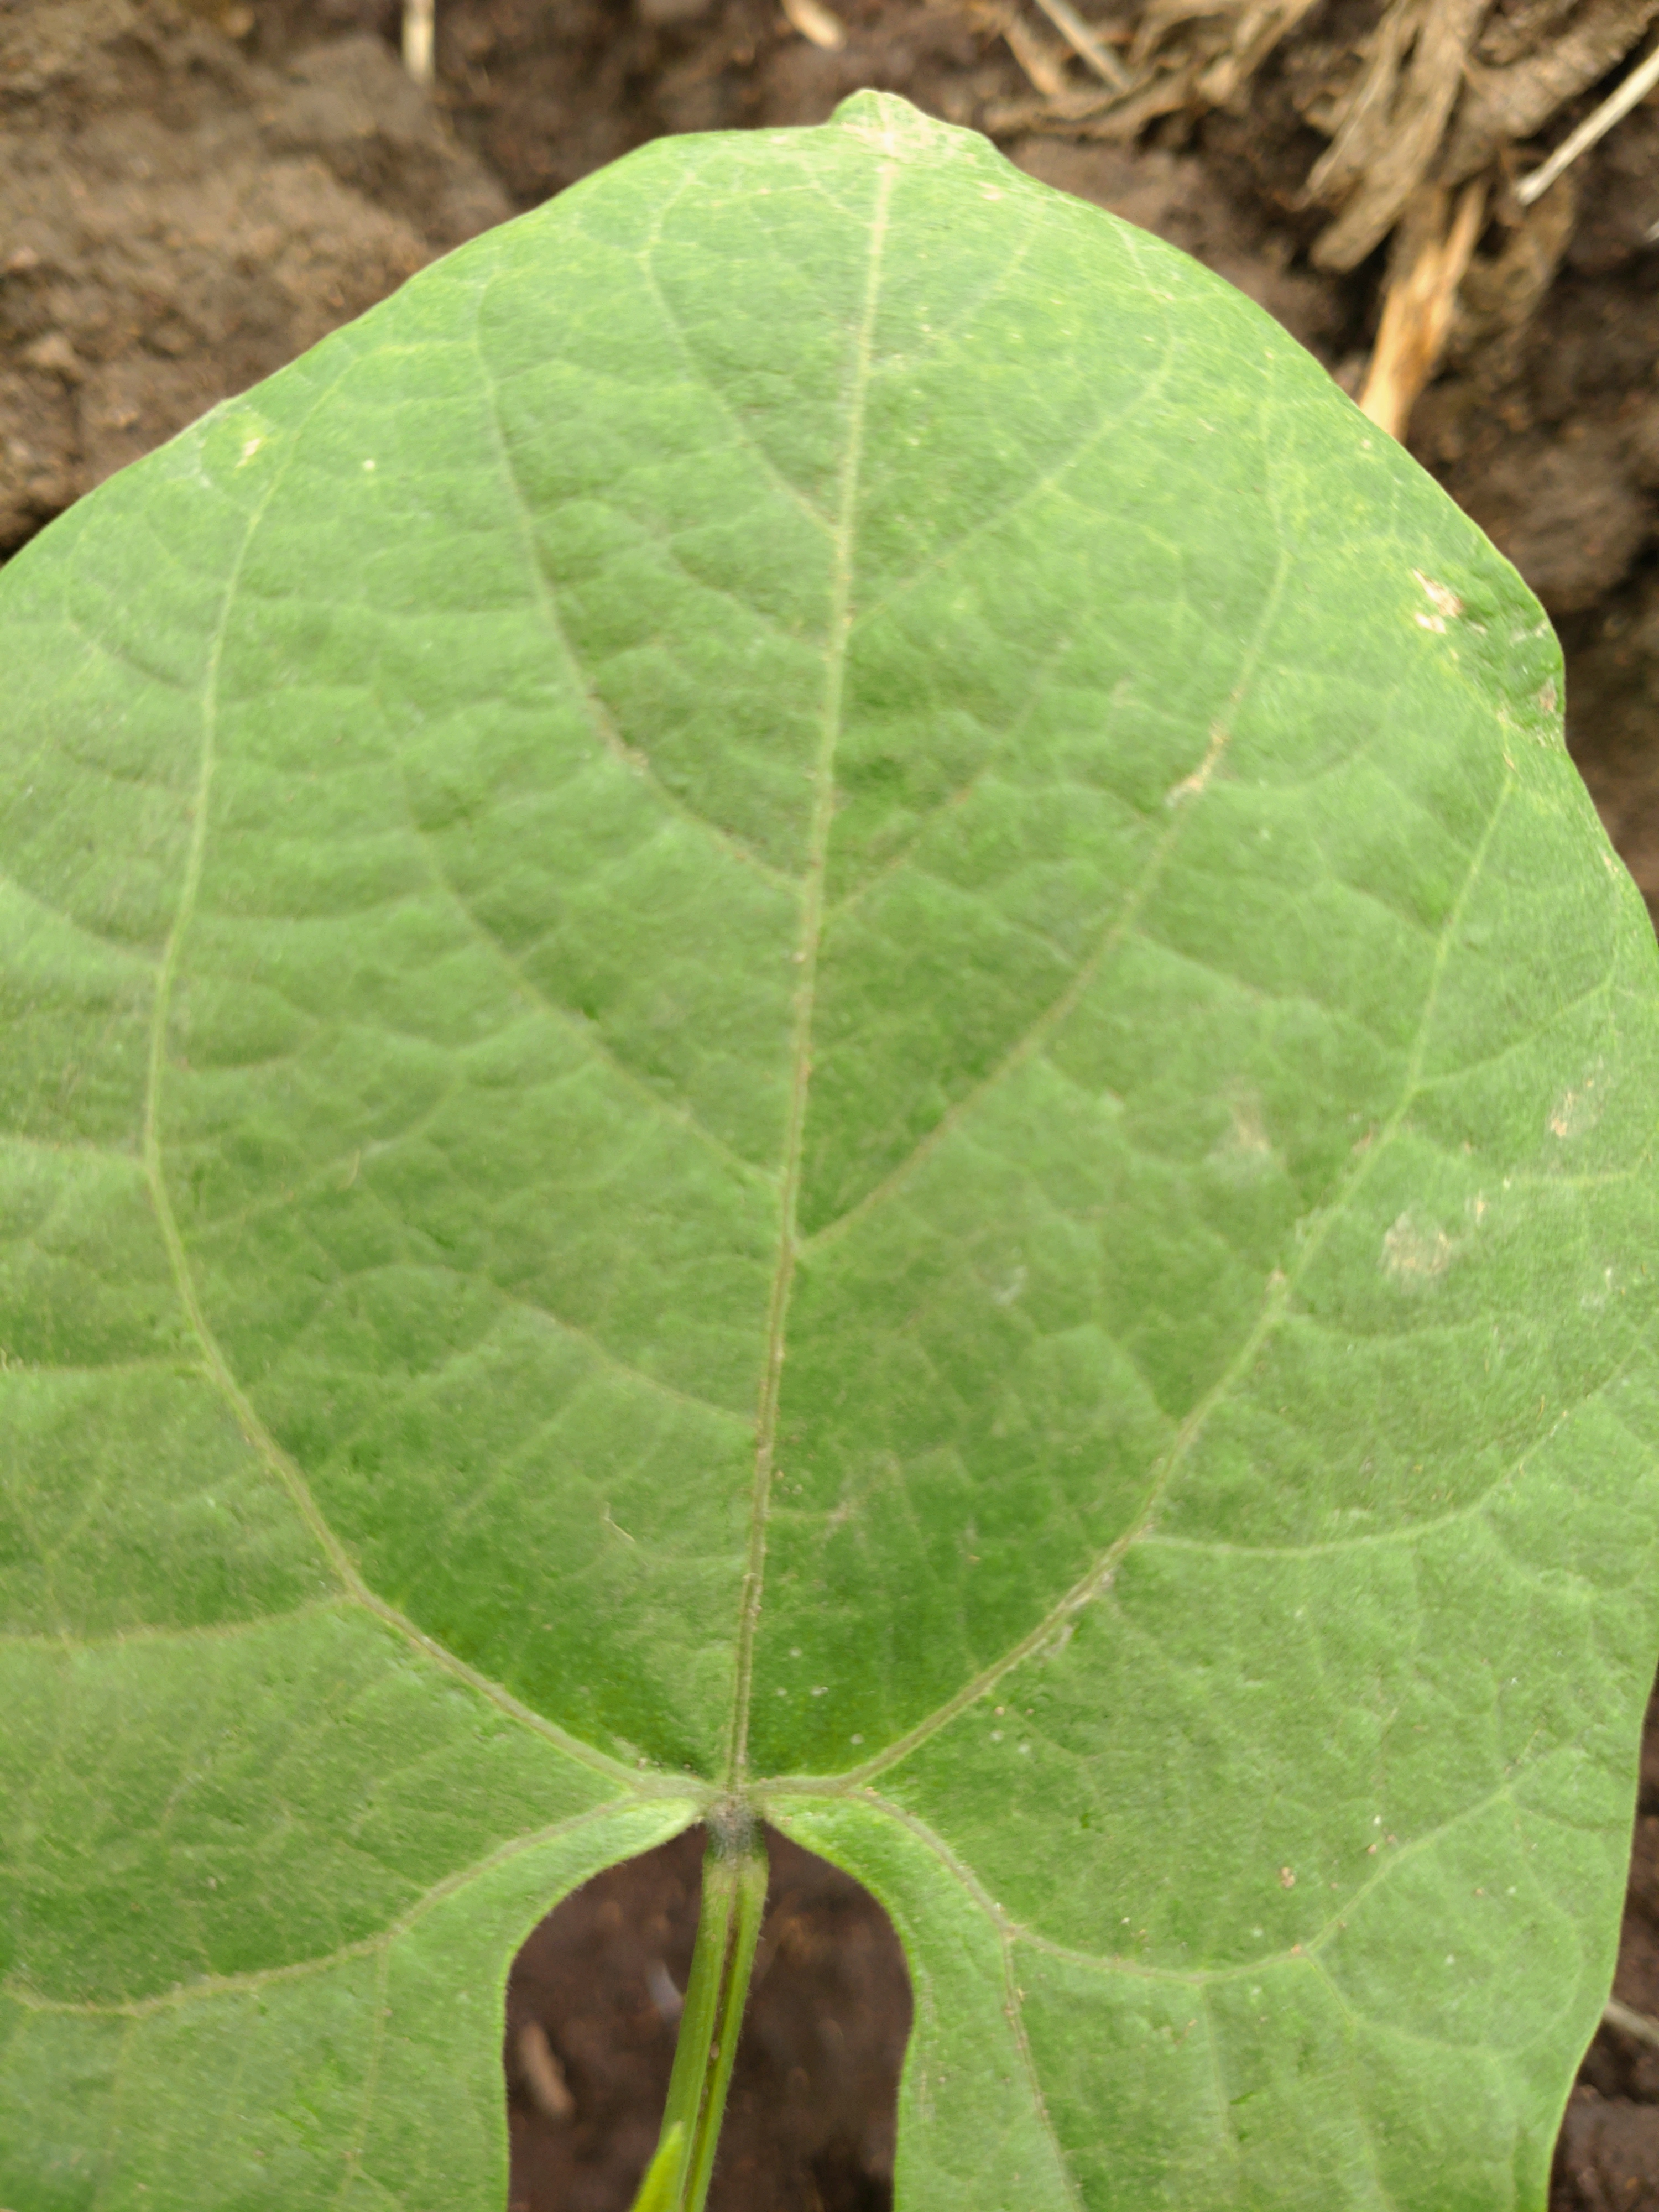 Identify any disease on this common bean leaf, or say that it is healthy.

healthy
